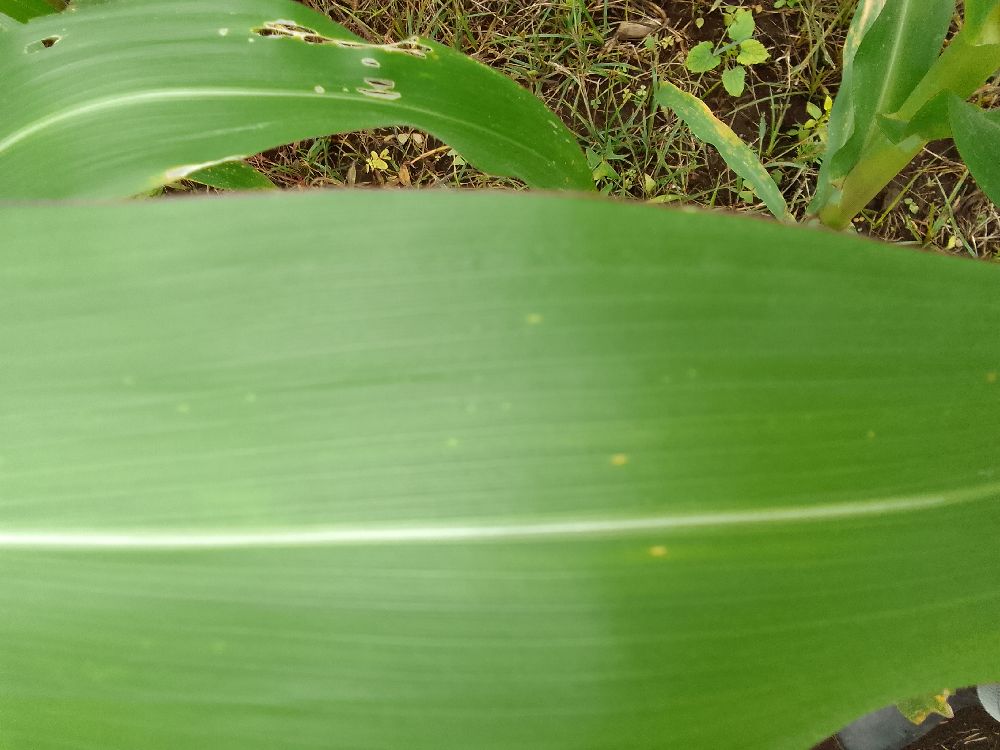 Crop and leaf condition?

maize, healthy
